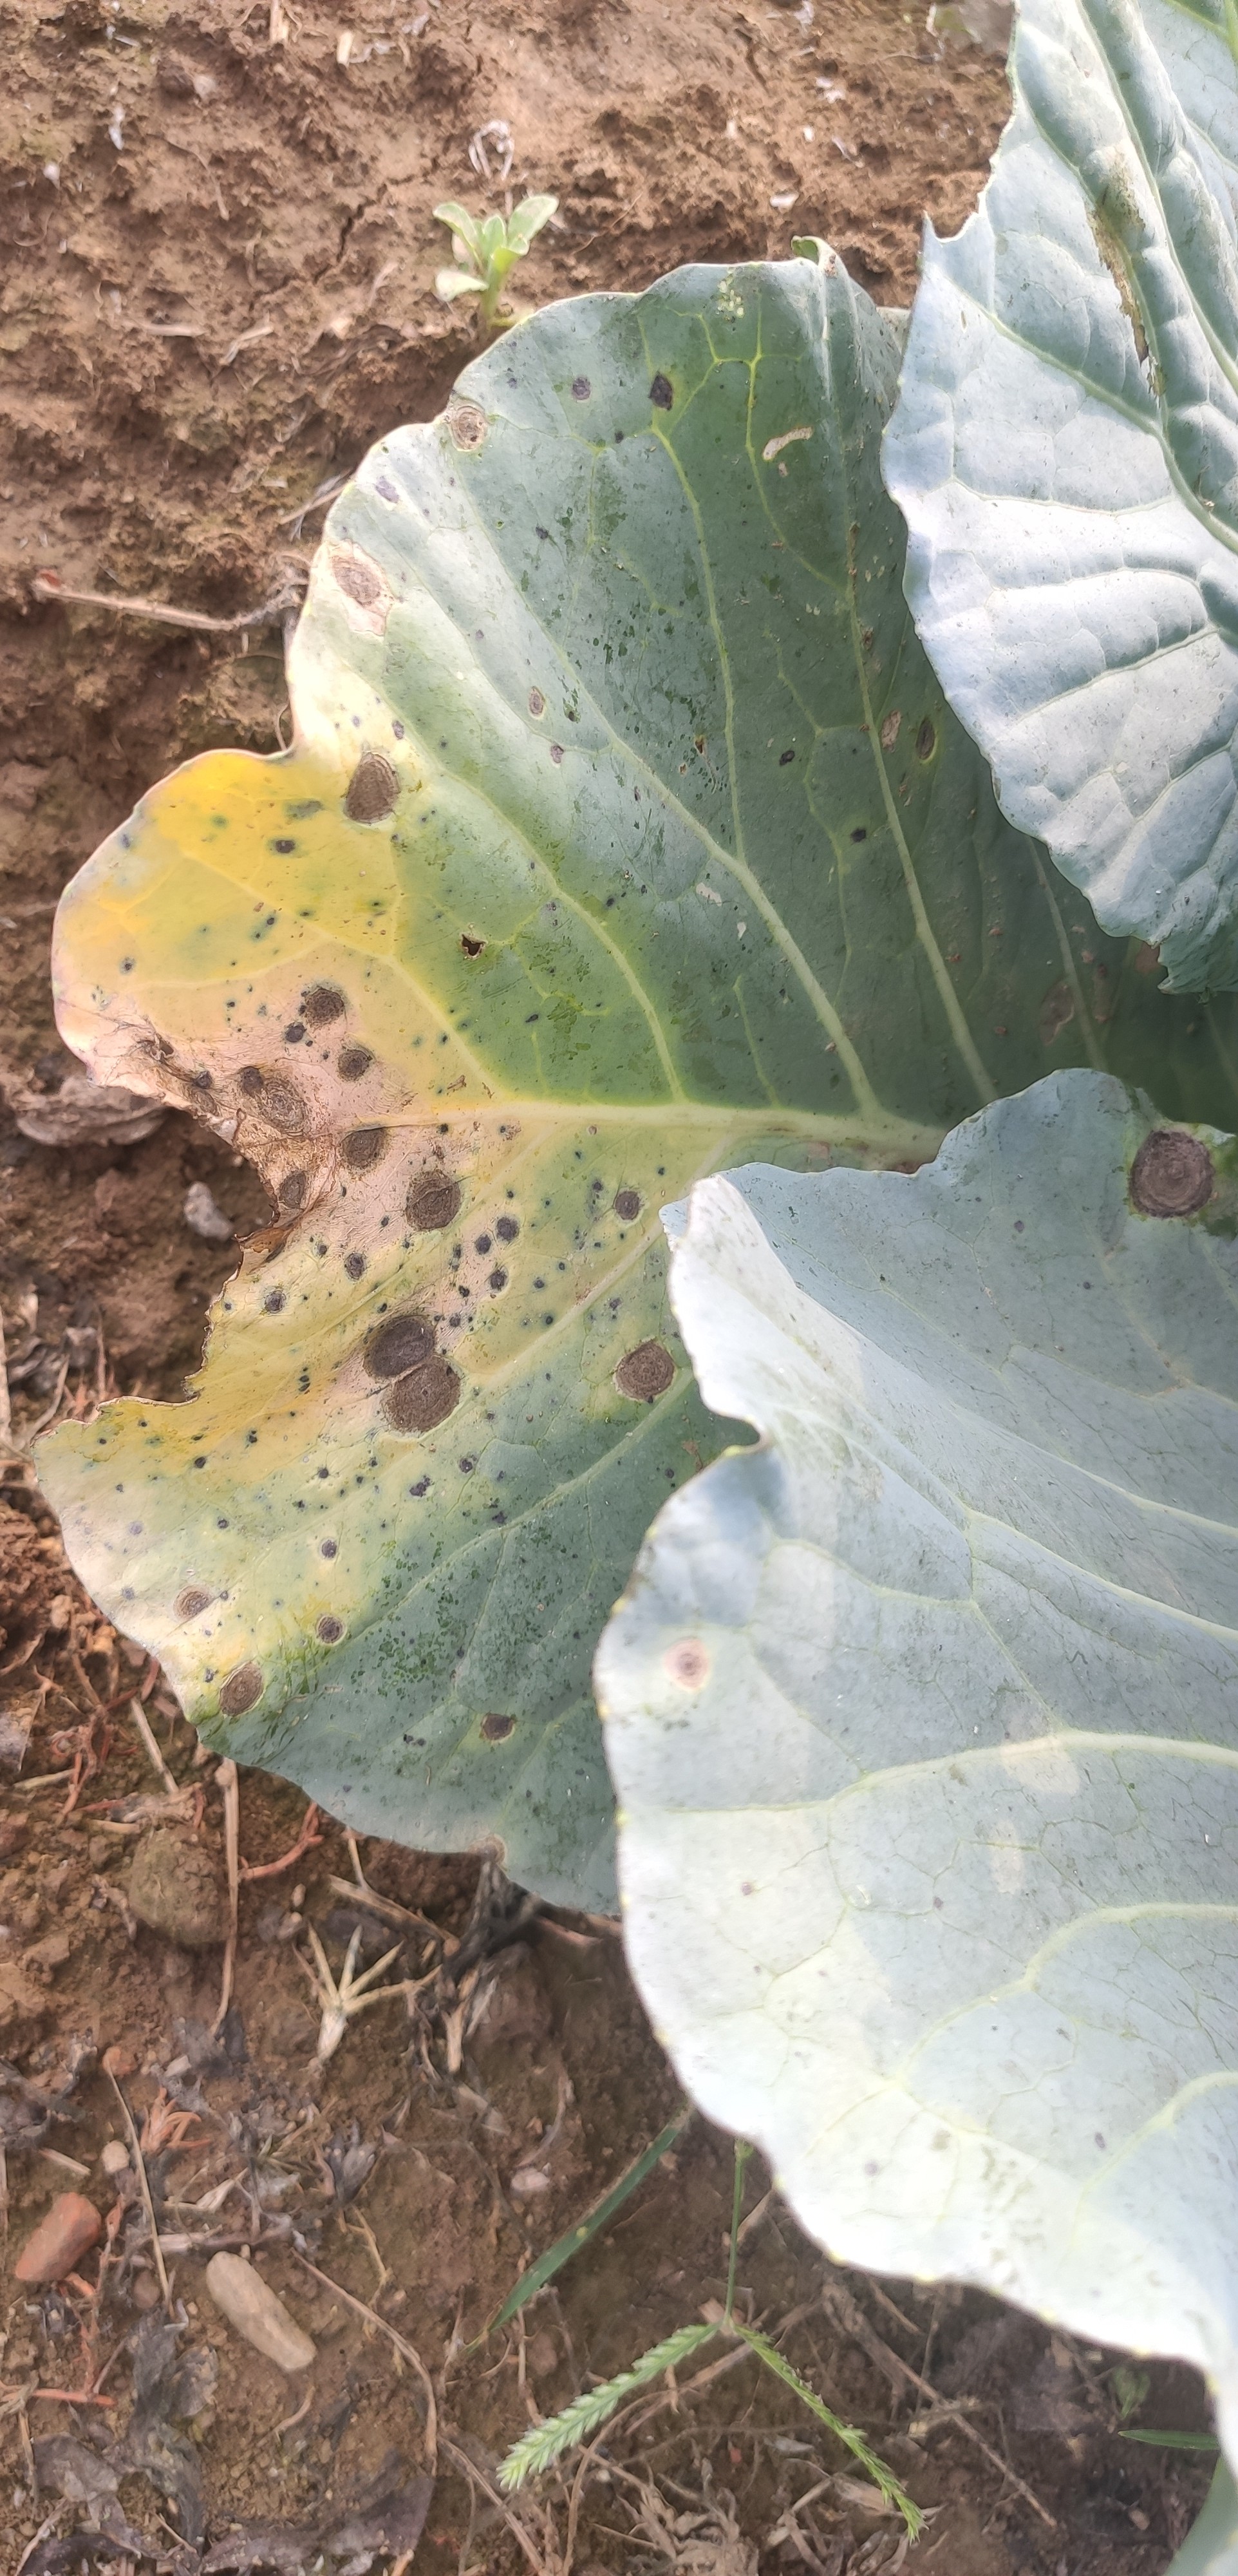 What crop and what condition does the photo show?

cabbage, alternaria
